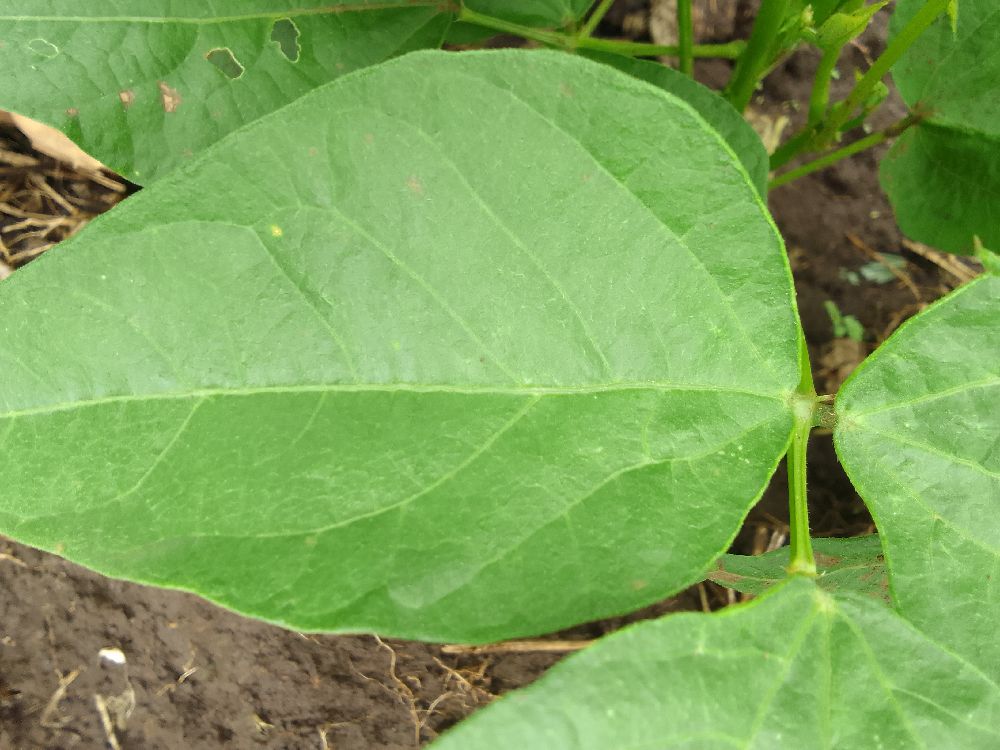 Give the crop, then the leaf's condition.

common bean, healthy
